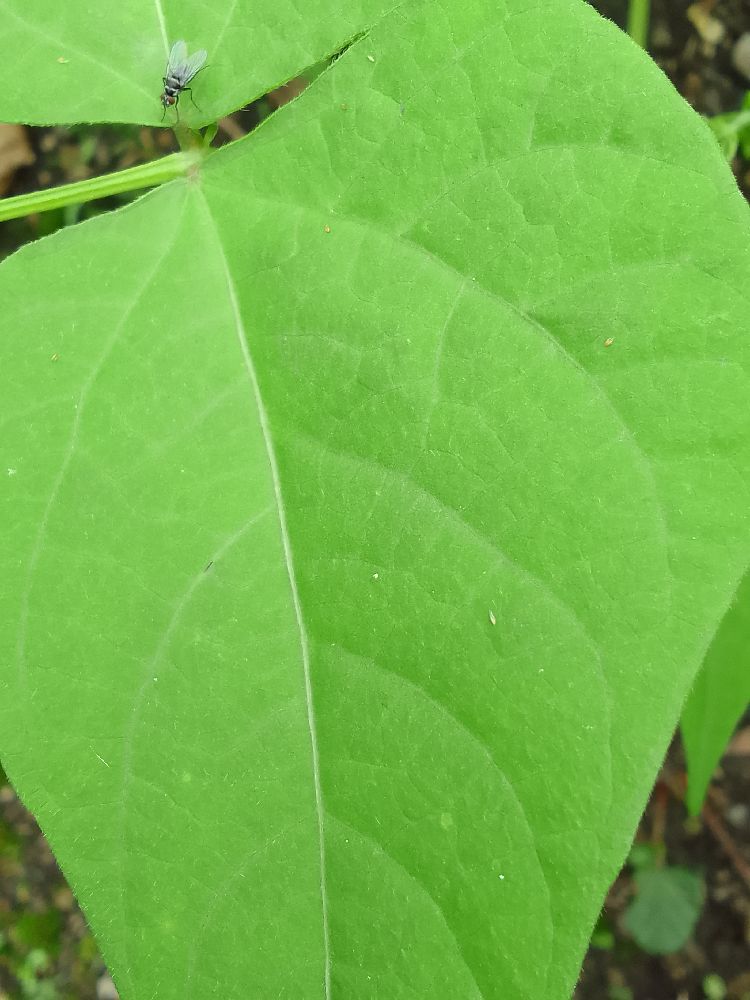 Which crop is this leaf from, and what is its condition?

common bean, healthy
